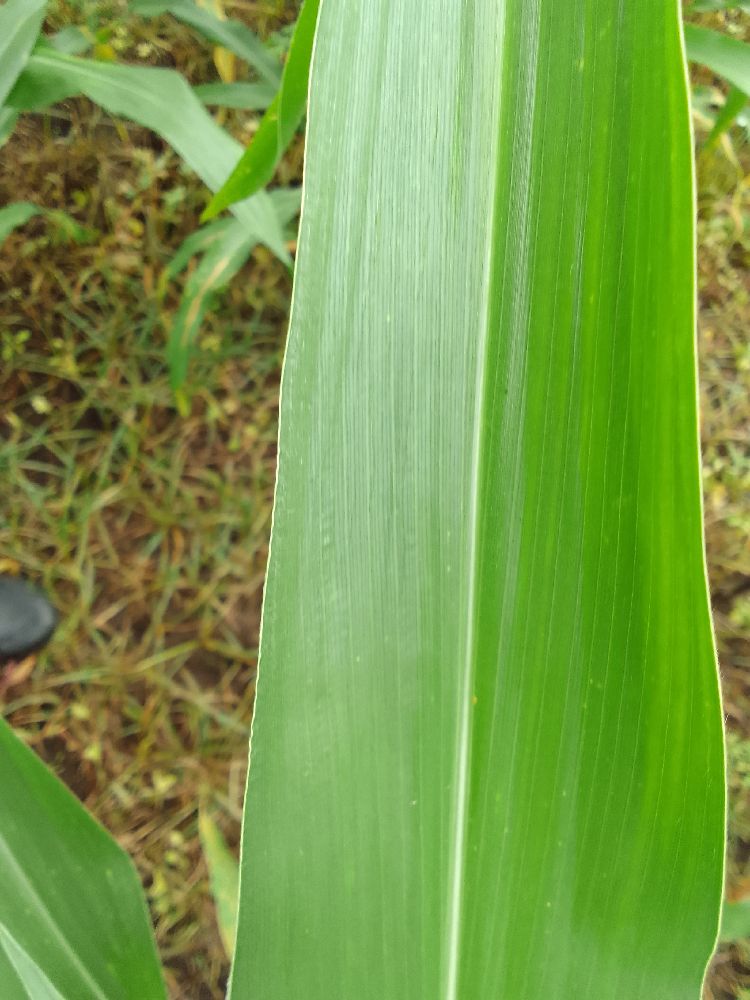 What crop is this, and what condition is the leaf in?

maize, healthy
